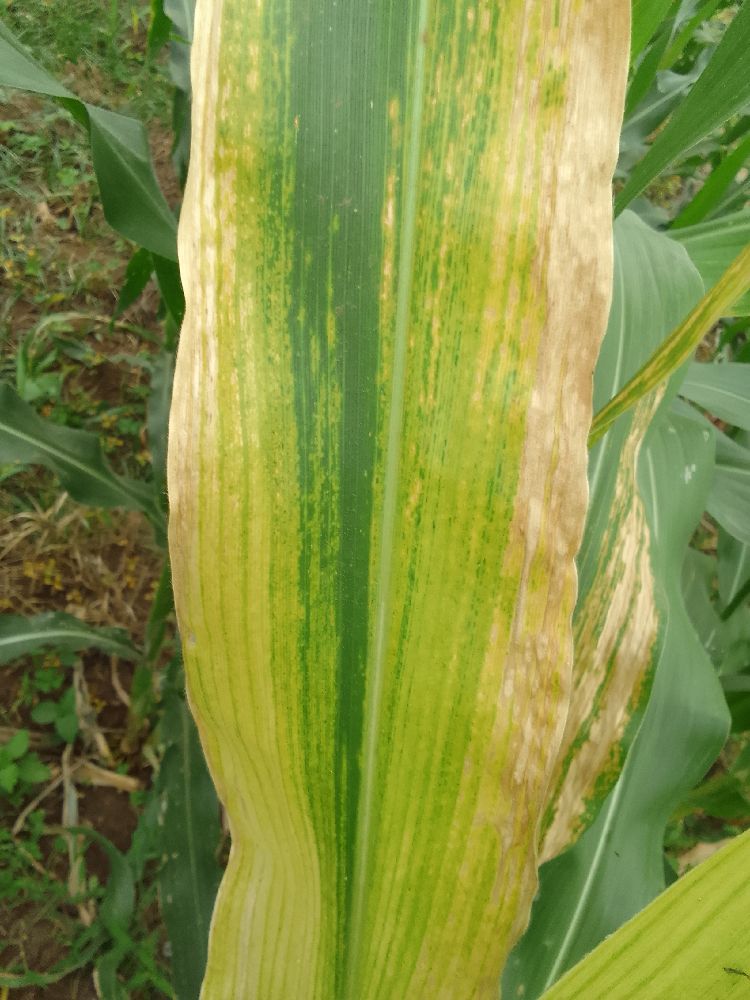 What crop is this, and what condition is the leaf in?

maize, maize lethal necrosis
